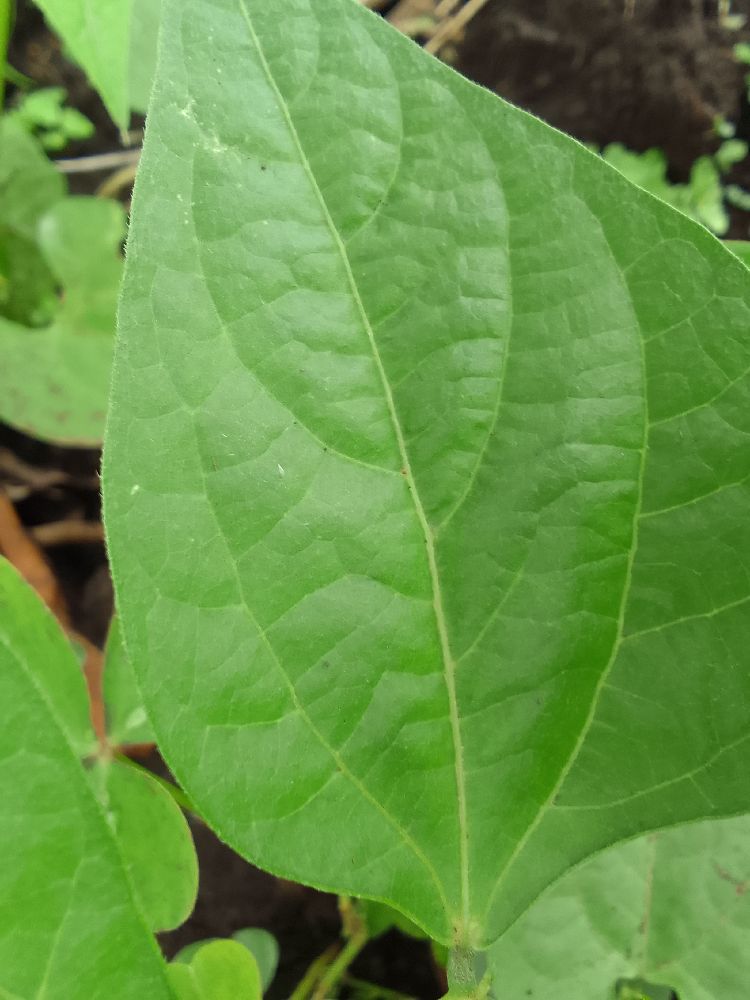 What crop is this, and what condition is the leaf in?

common bean, healthy
